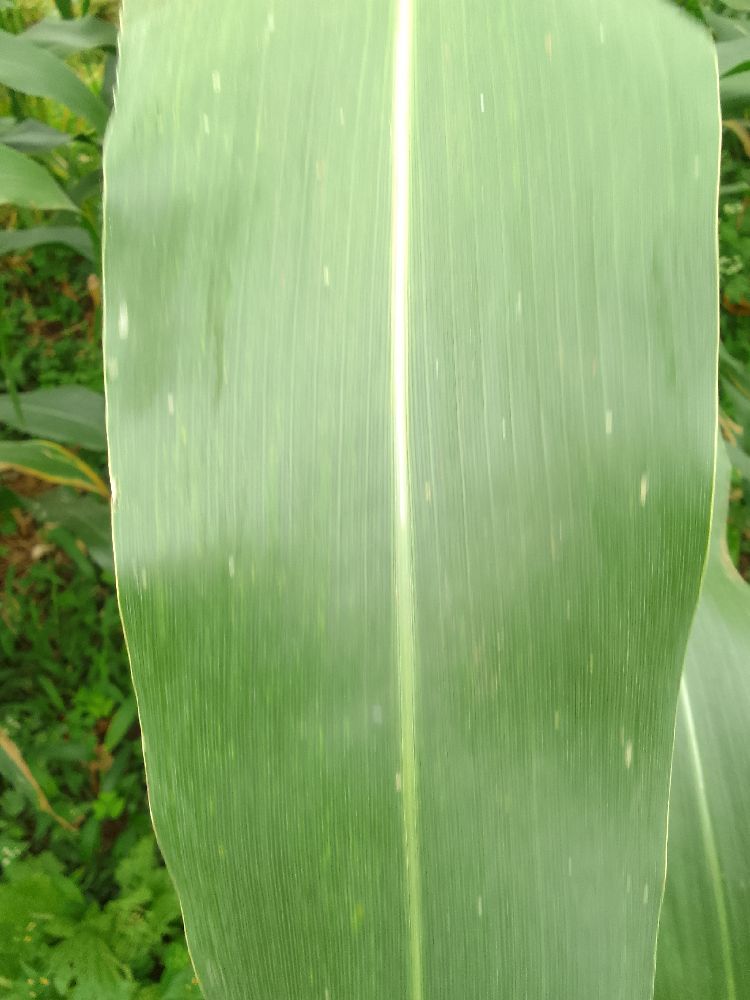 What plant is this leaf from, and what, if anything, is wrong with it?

maize, healthy
